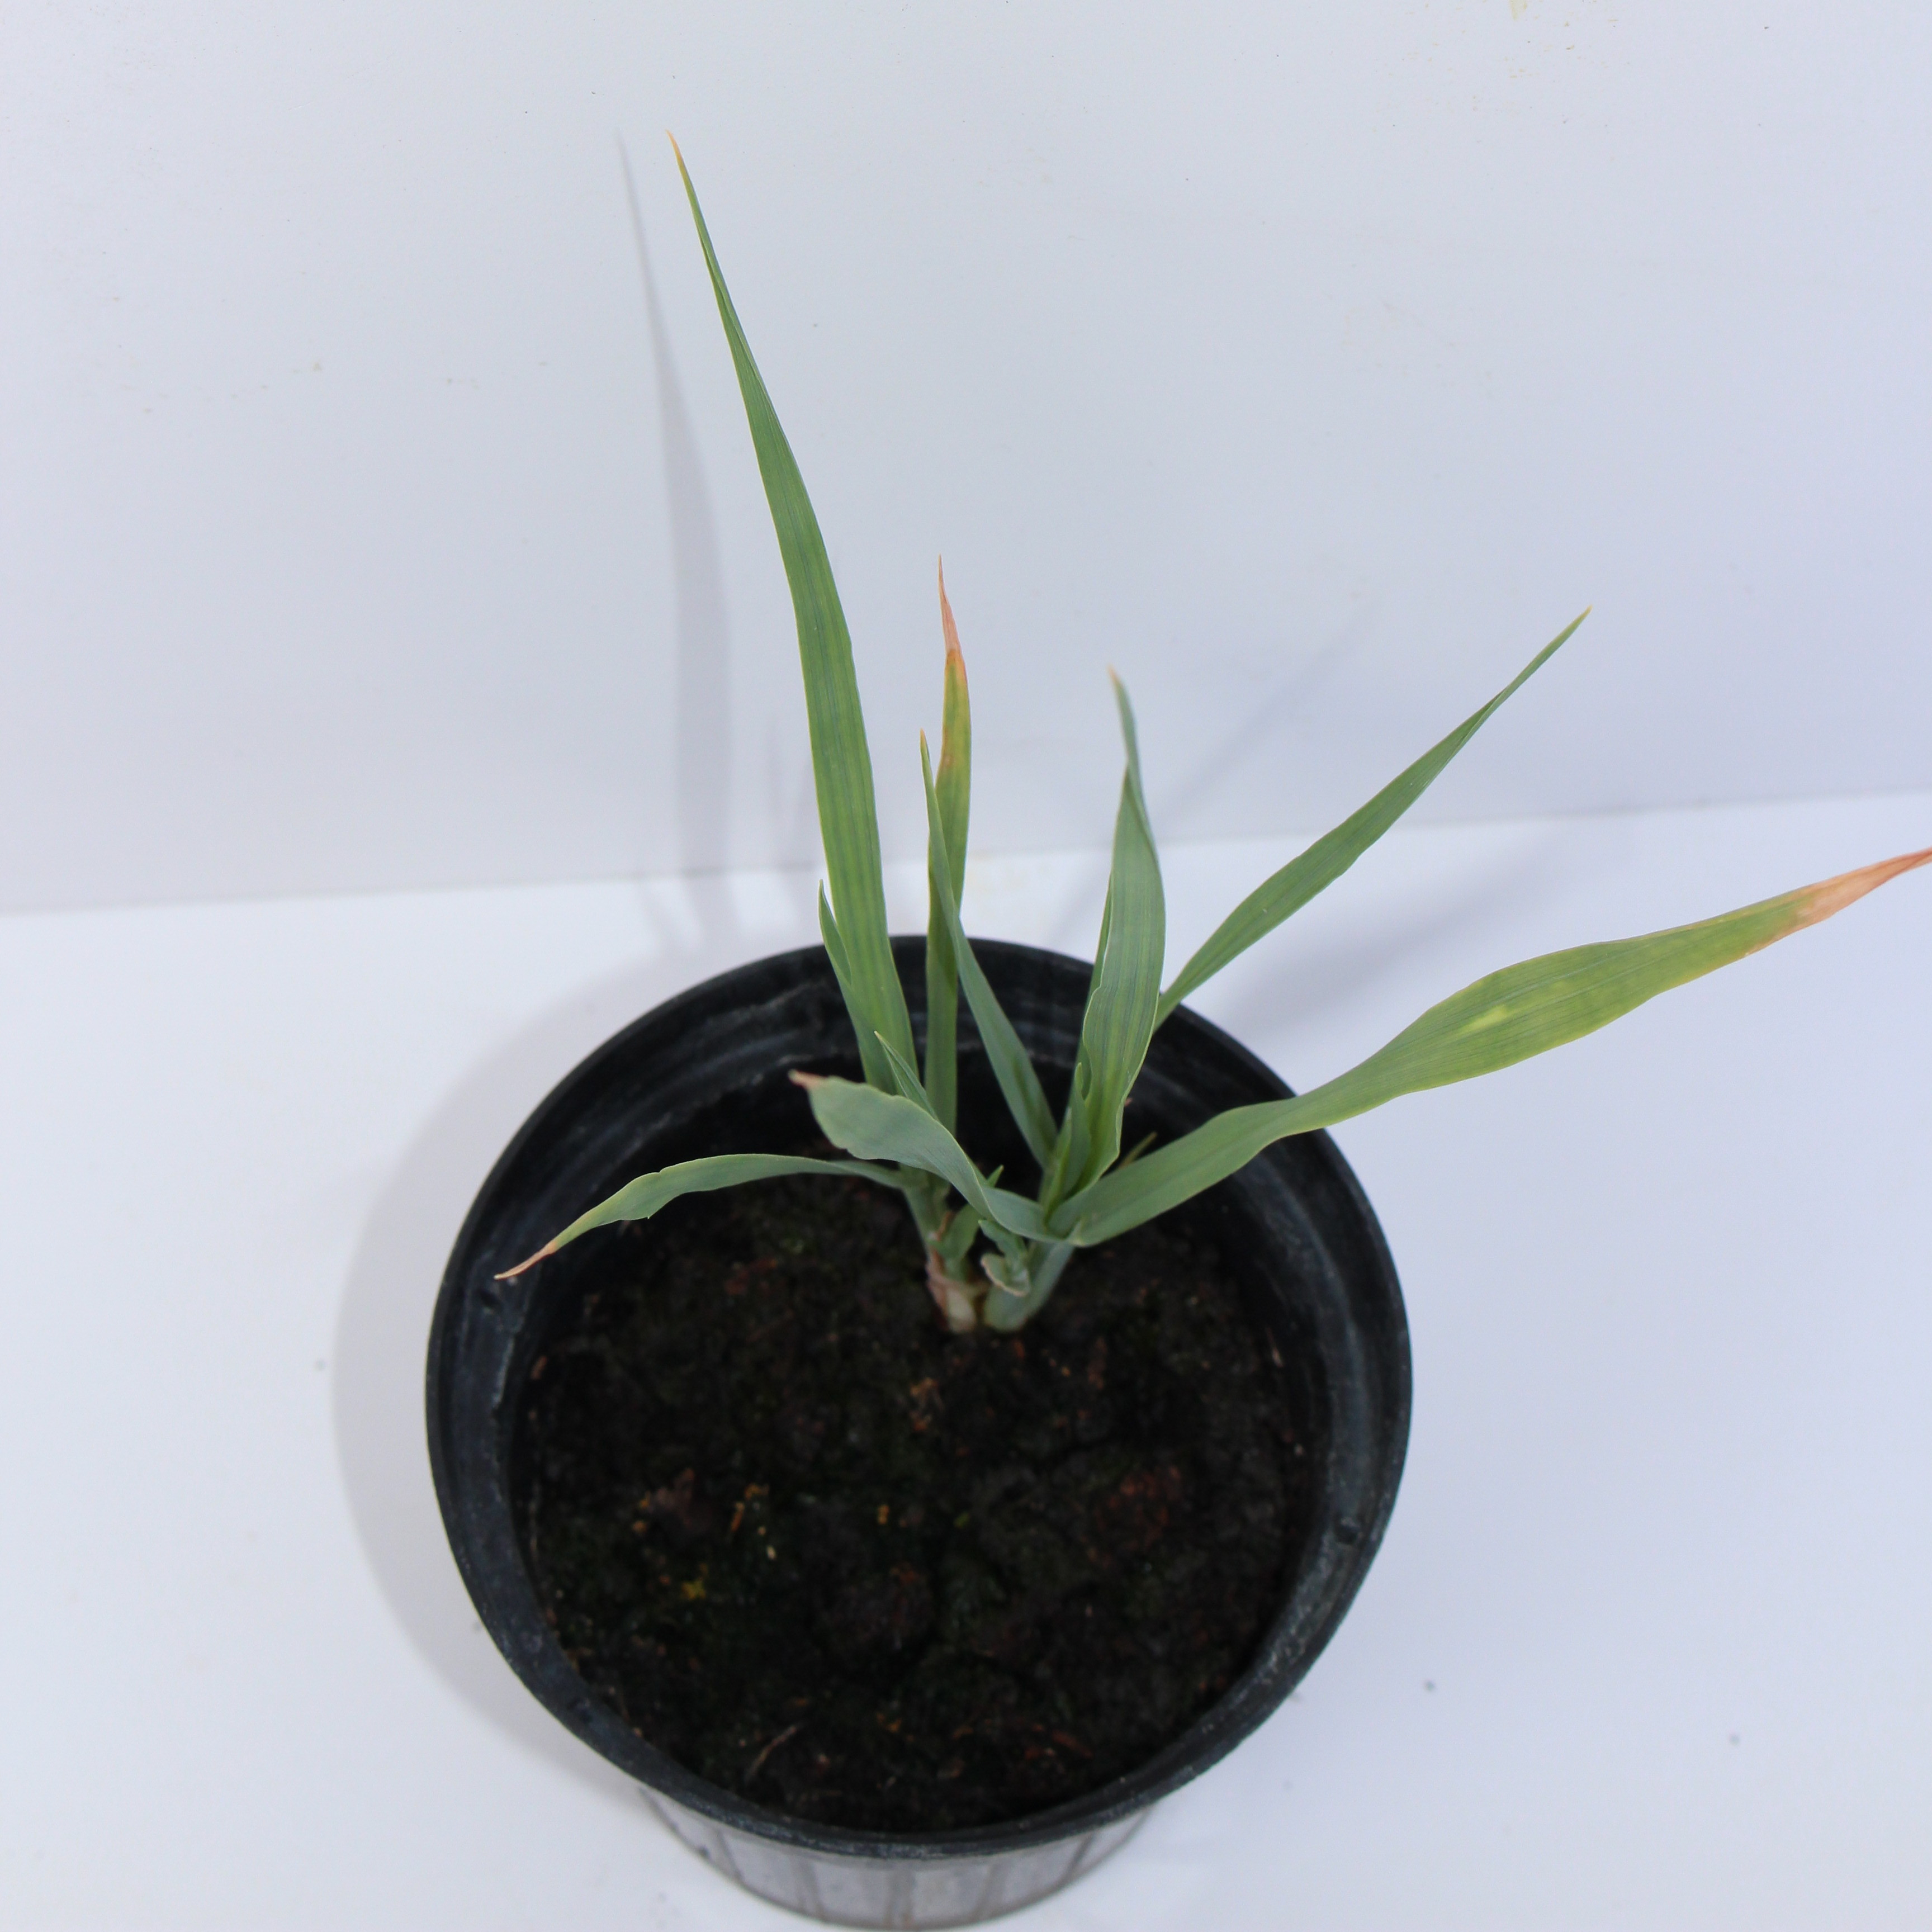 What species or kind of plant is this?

Avena sterilis
